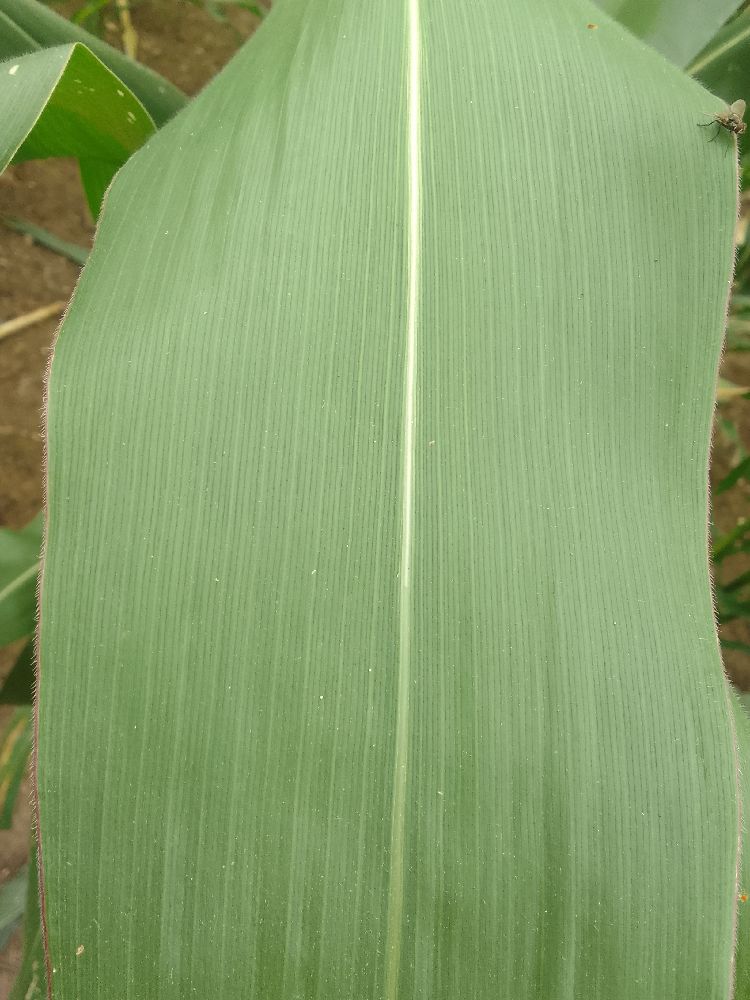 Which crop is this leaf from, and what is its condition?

maize, healthy
